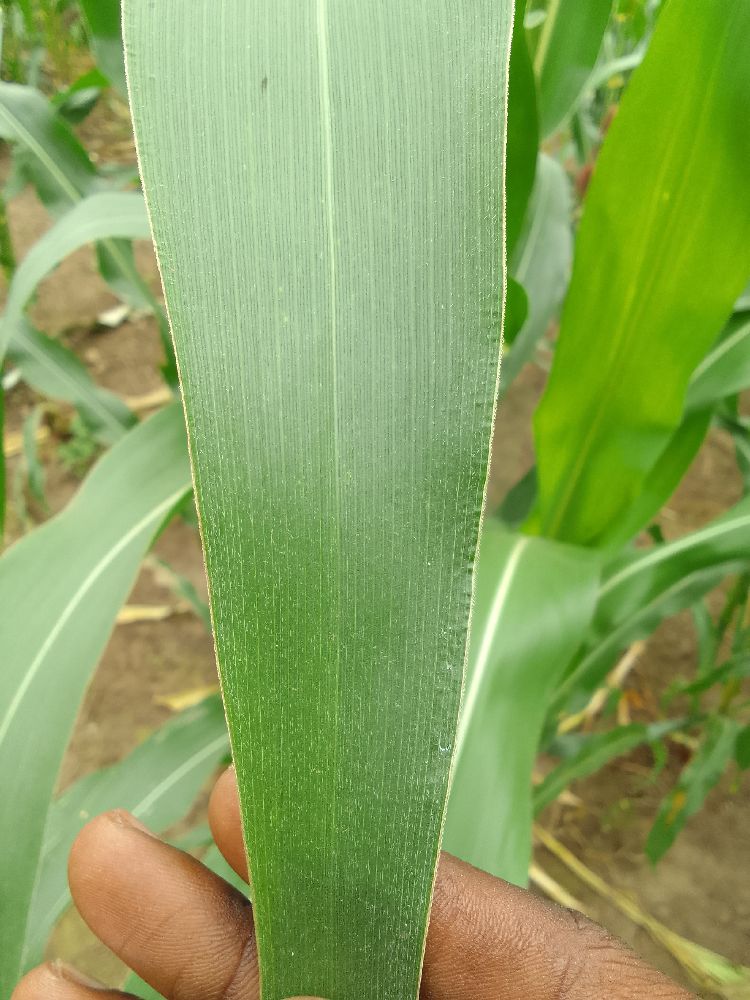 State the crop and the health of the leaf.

maize, healthy
